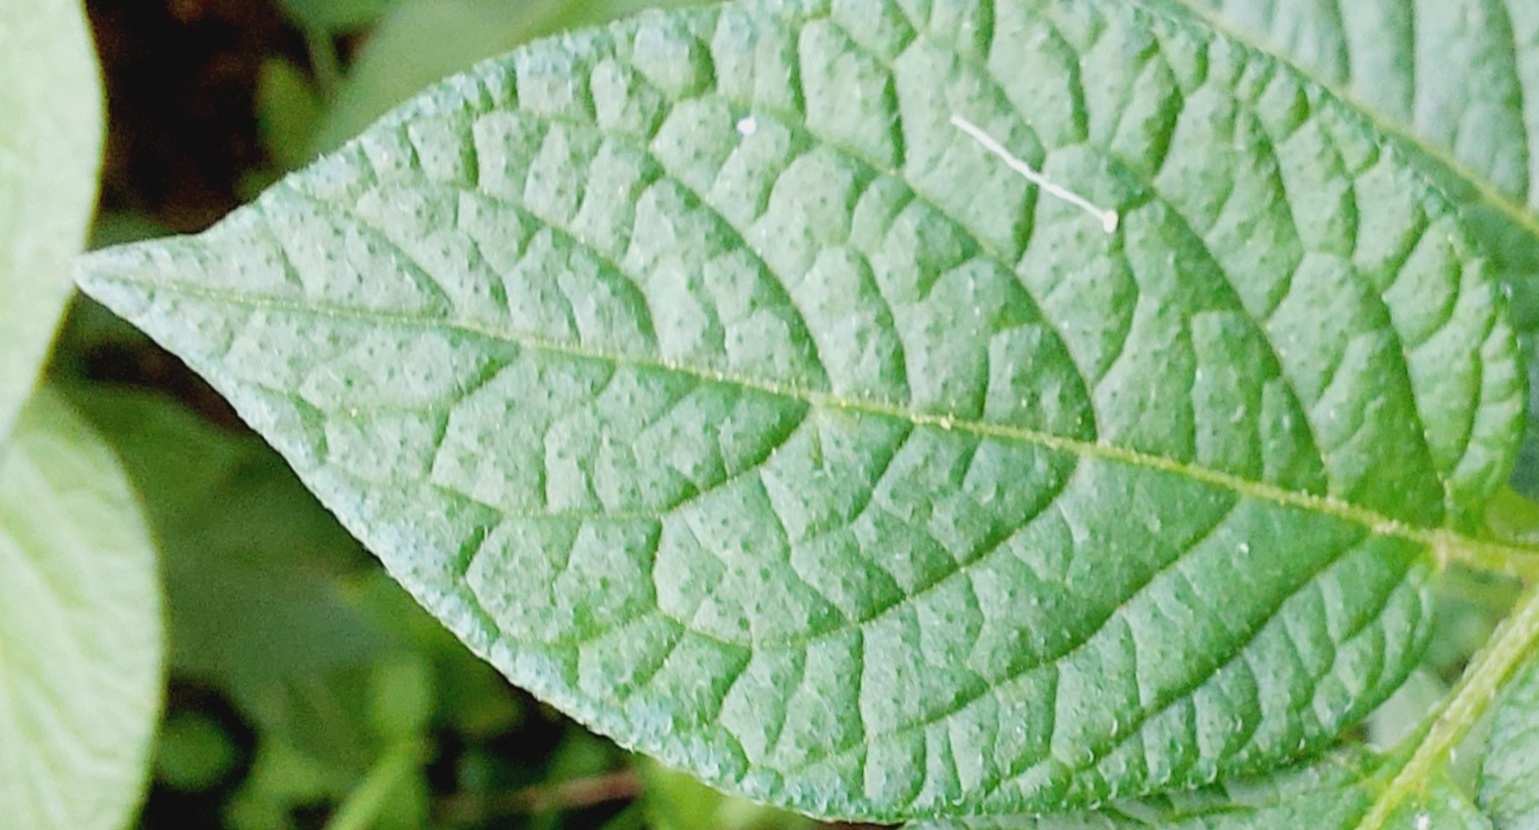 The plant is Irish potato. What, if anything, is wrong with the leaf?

healthy
